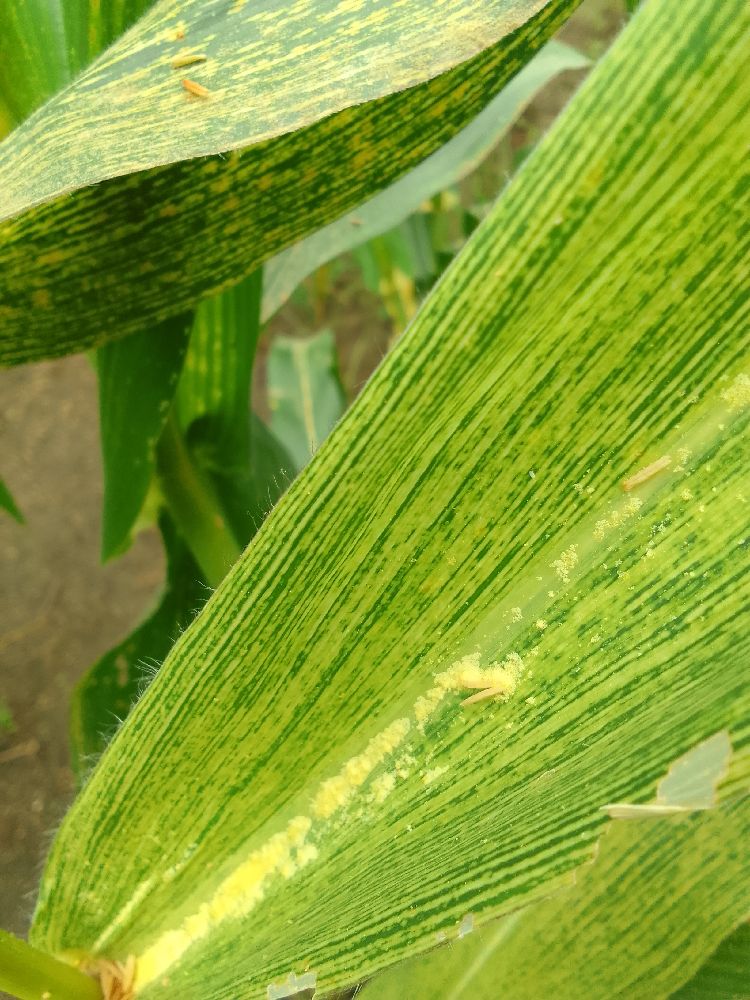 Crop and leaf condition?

maize, maize streak virus
